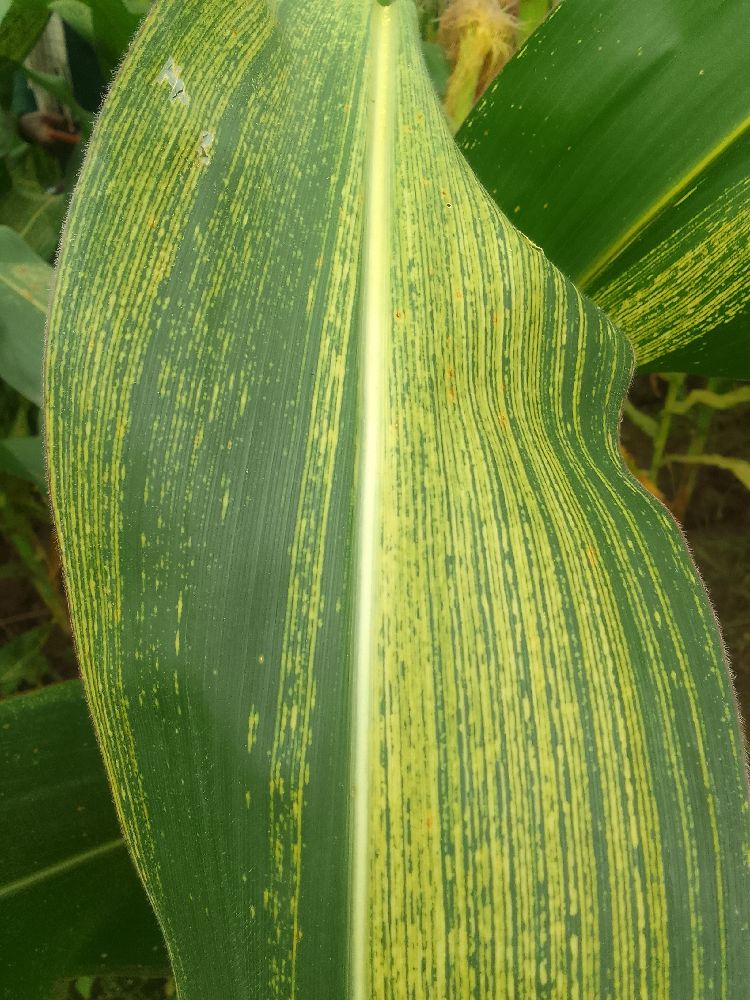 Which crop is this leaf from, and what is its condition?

maize, maize streak virus
